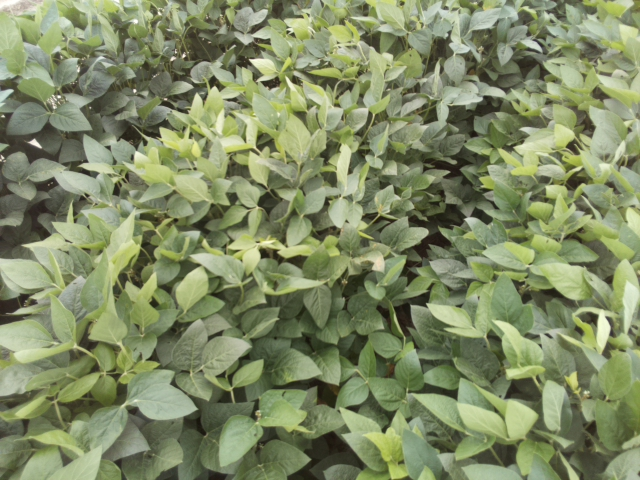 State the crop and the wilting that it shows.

soybean, leaflets folding inward at secondary pulvinus with no turgor loss in leaflets or petioles
